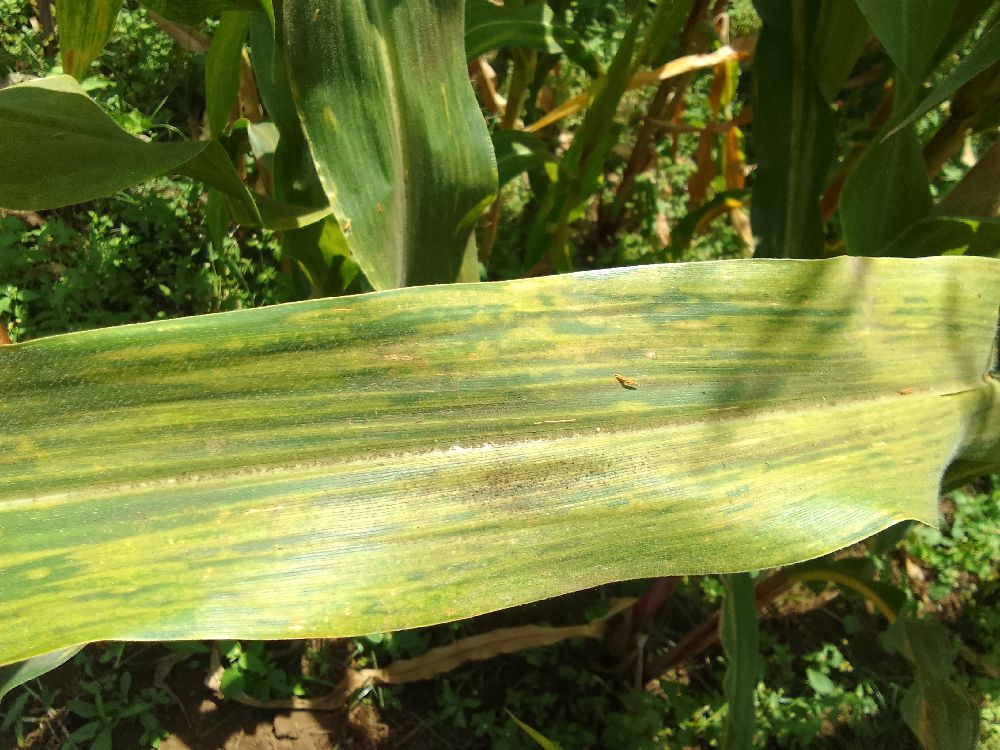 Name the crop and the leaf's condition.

maize, maize lethal necrosis
